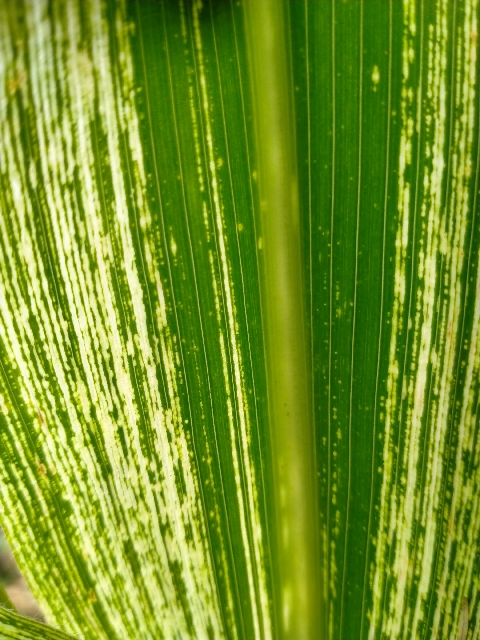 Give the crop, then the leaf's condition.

maize, maize streak virus
